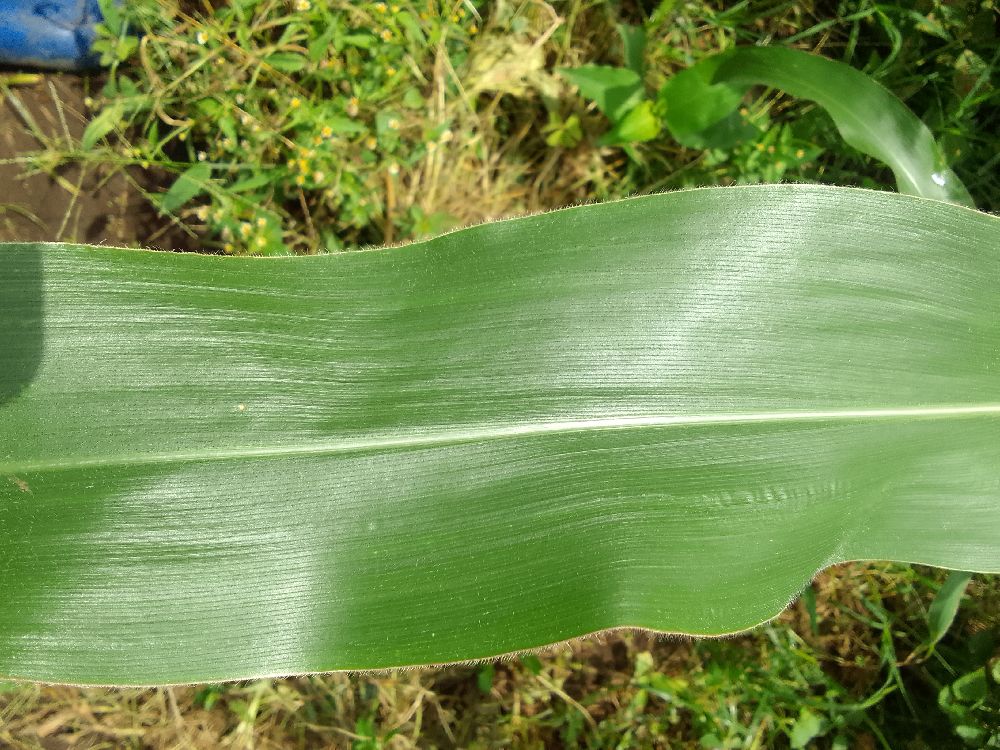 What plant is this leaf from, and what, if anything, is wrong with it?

maize, healthy
